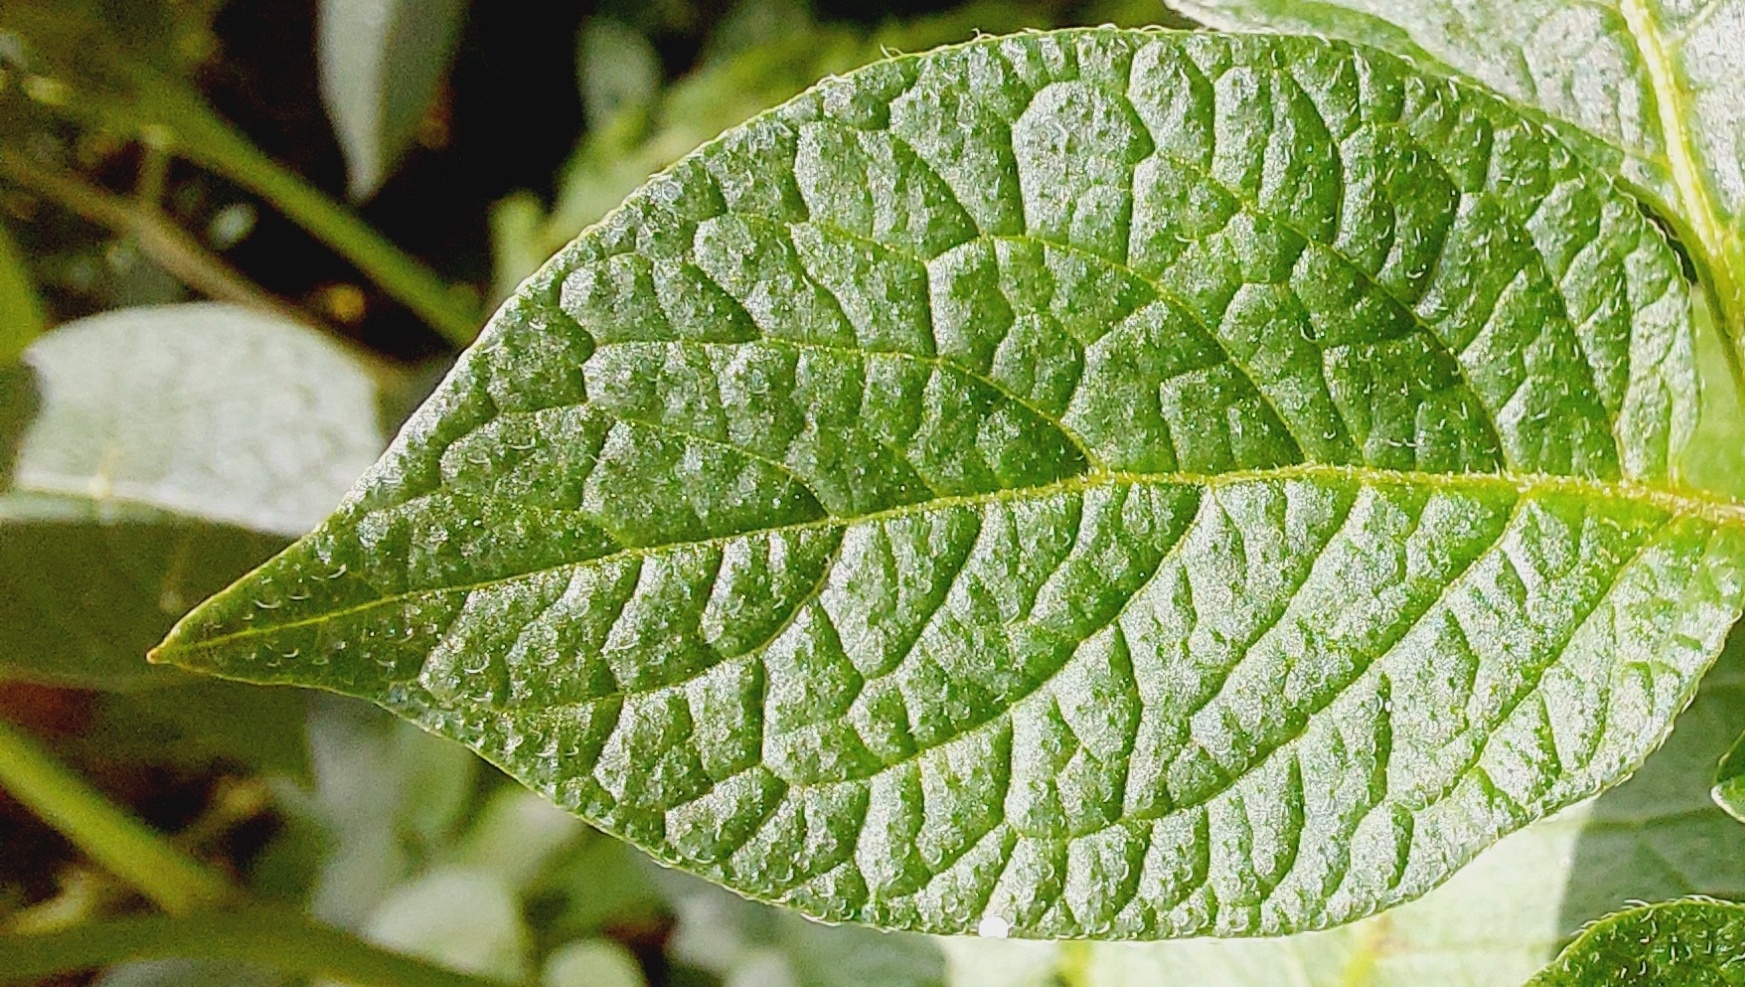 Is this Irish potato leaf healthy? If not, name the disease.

healthy
